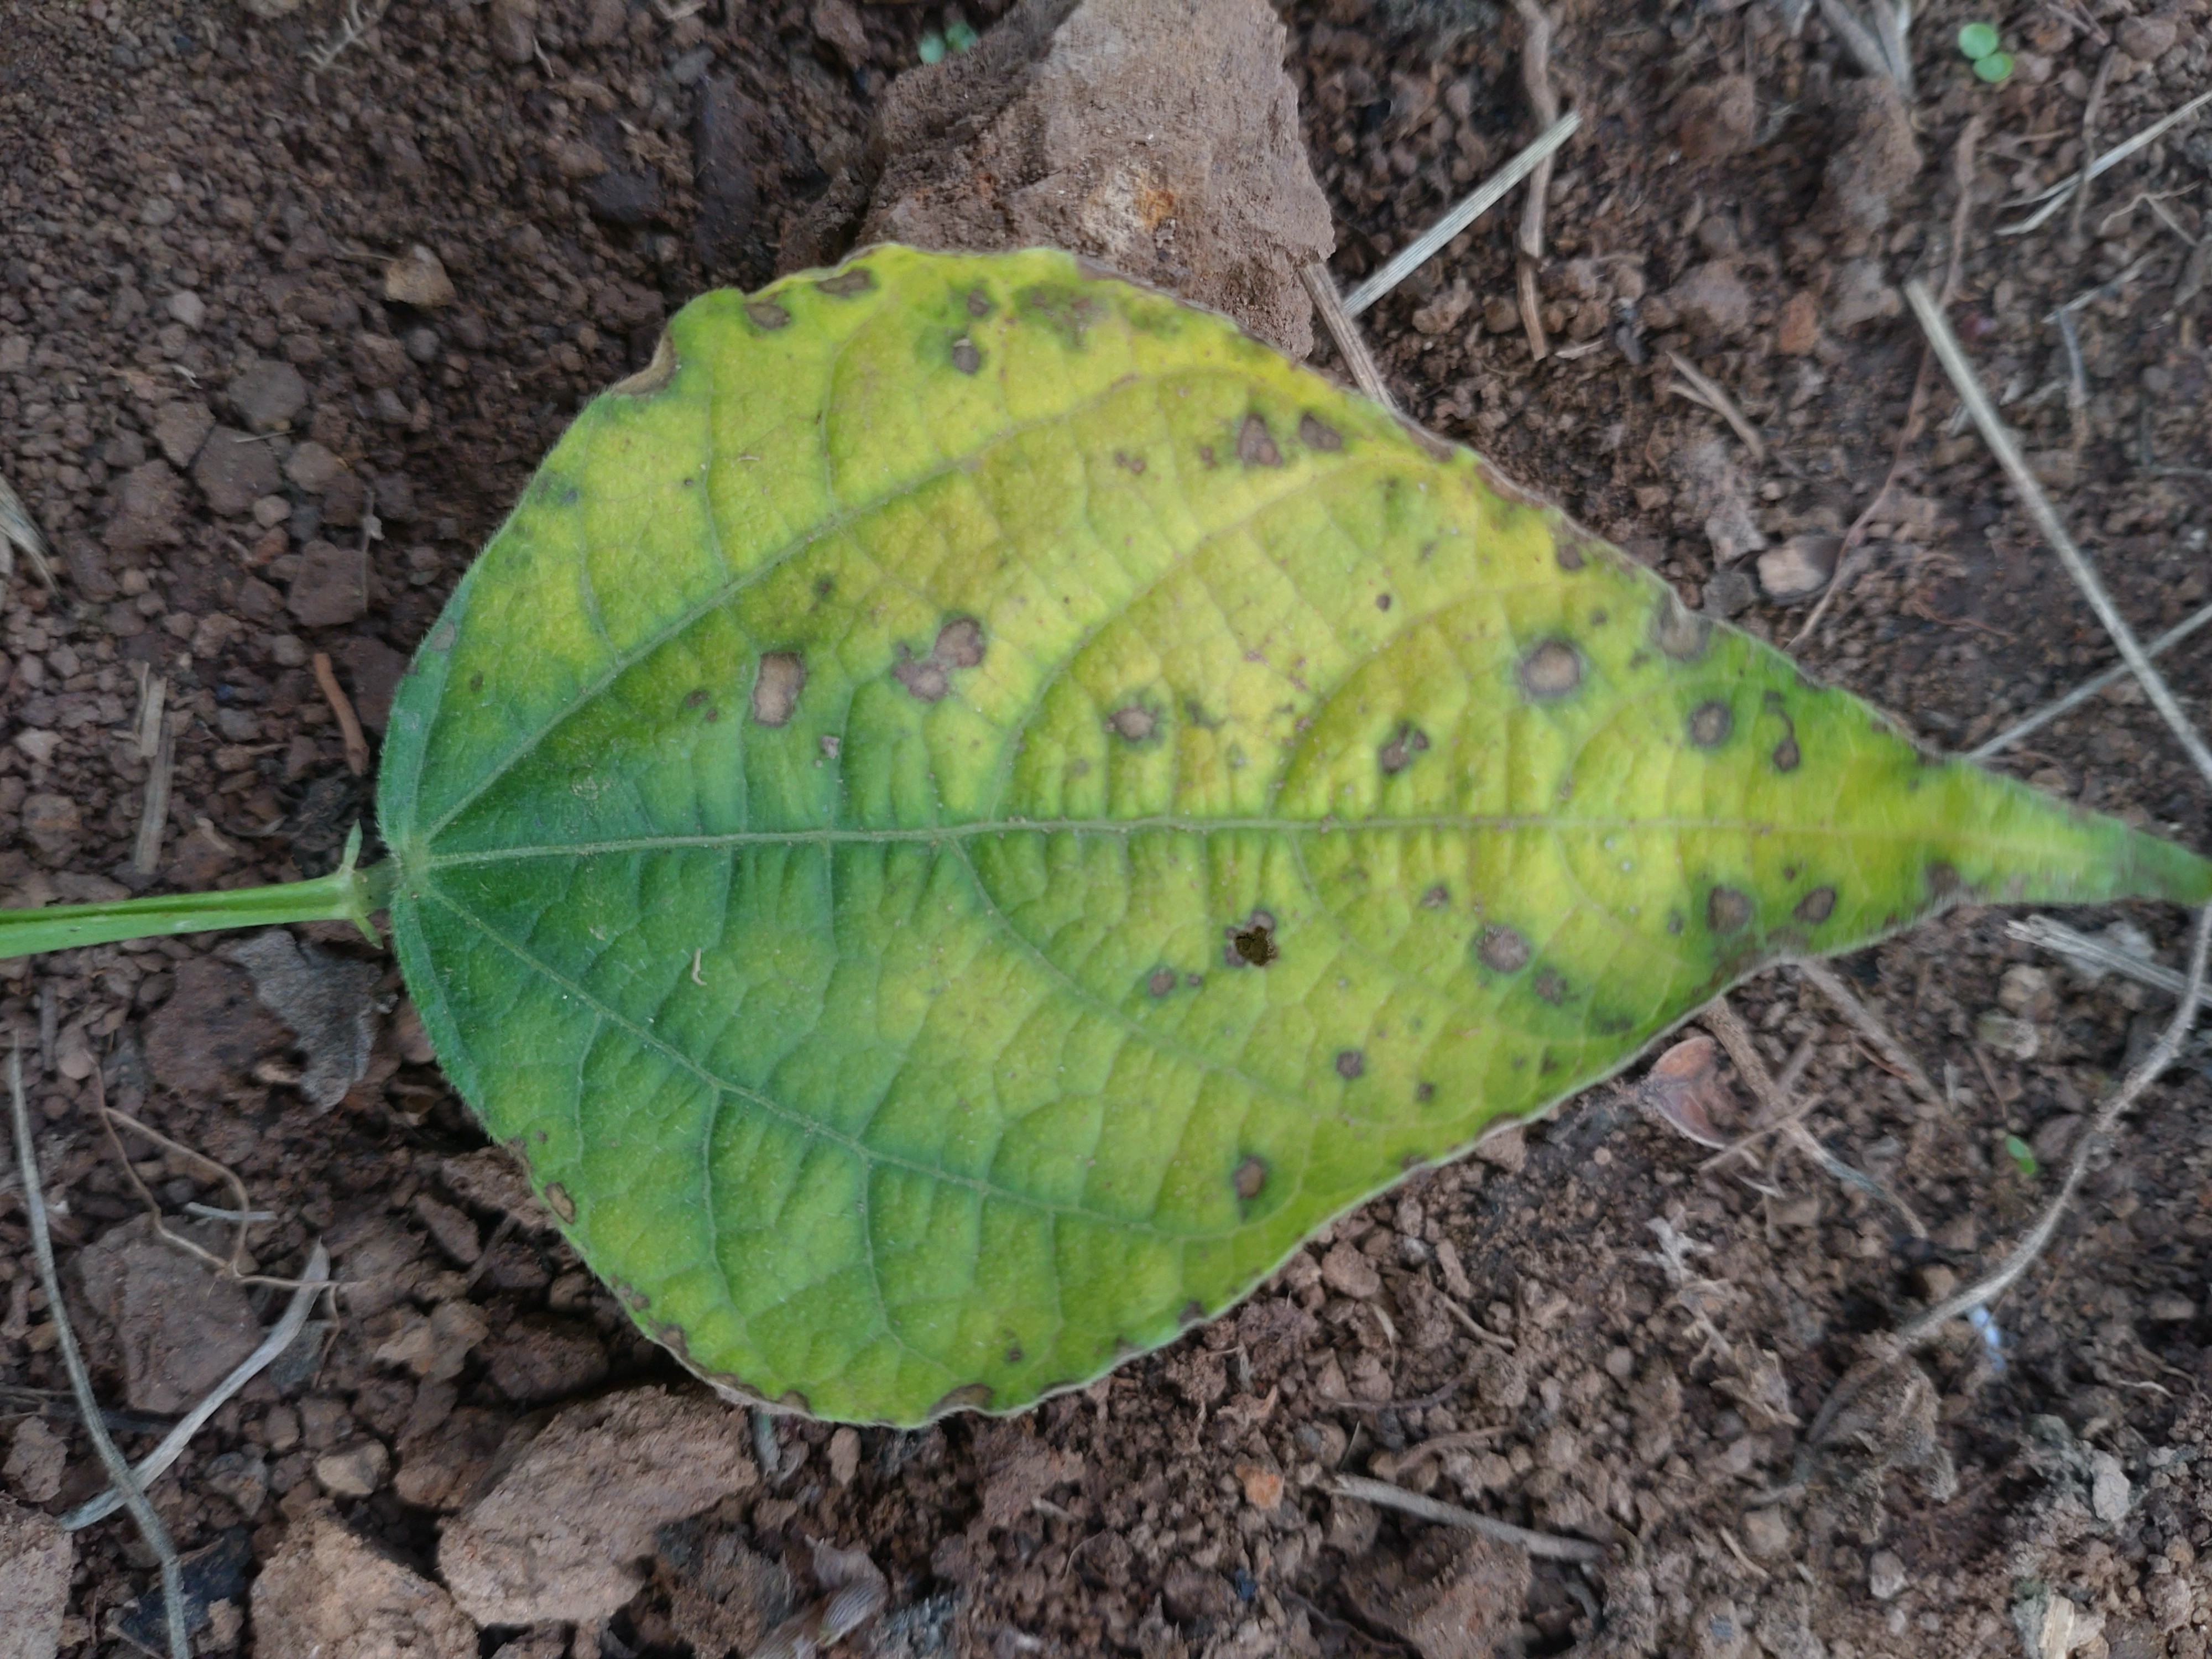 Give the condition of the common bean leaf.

rust
